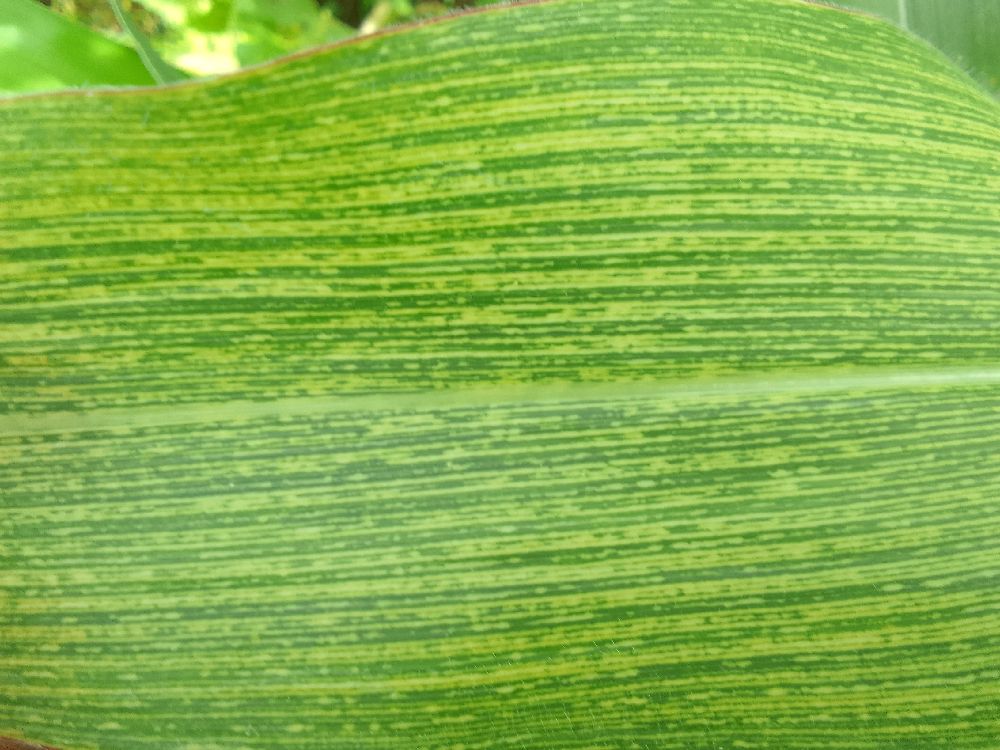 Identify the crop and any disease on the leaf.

maize, maize streak virus
